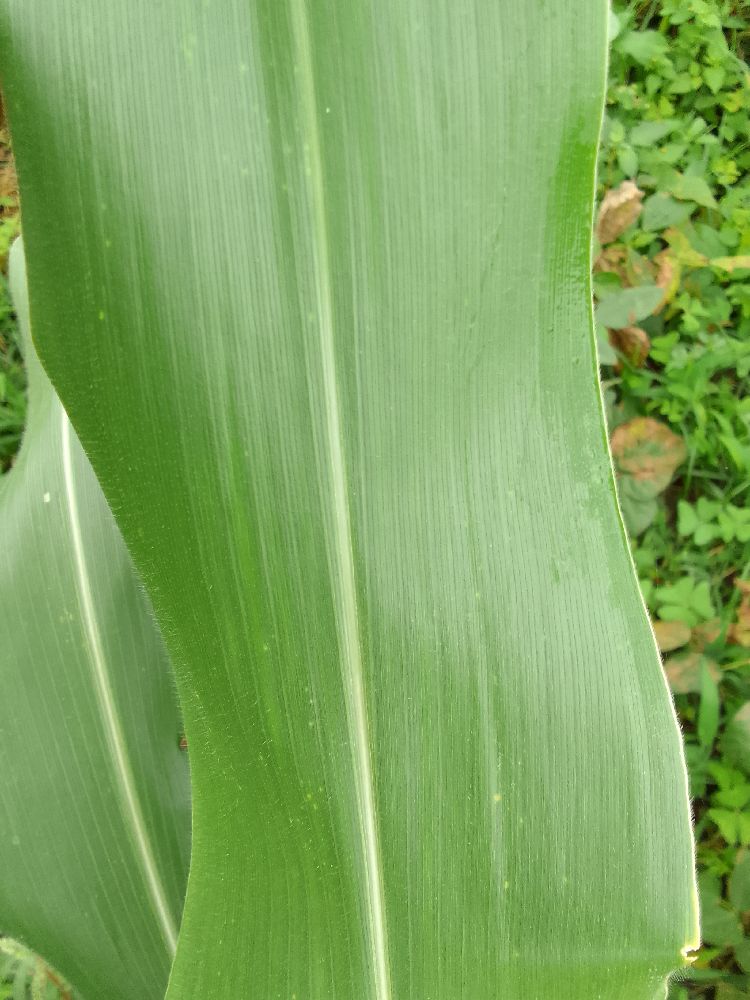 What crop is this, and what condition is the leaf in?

maize, healthy
